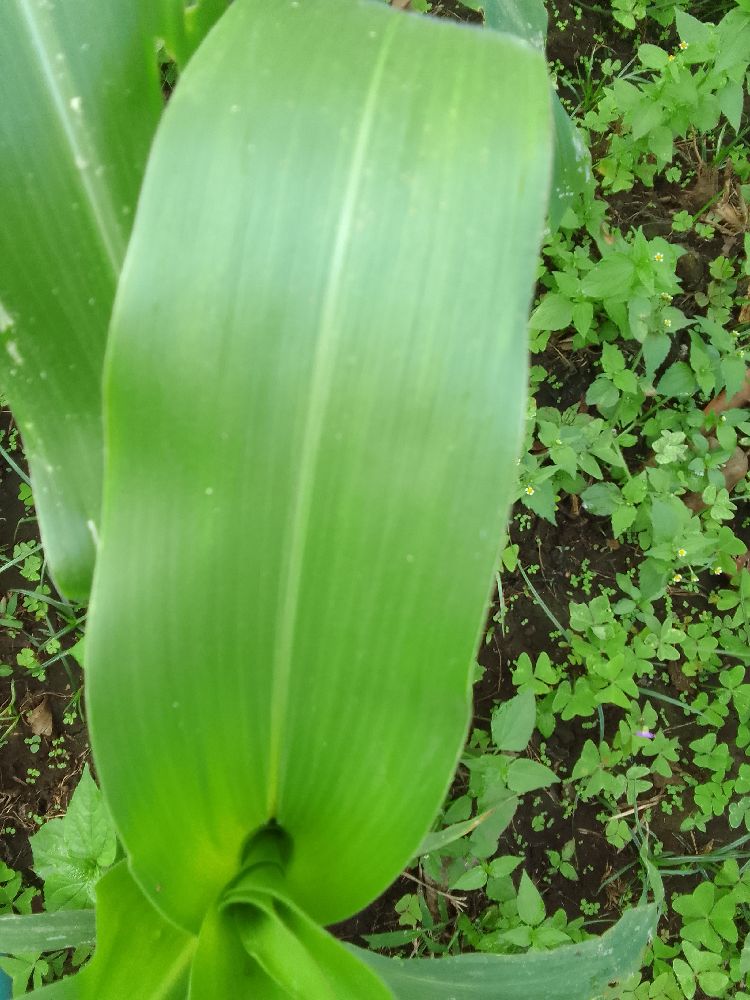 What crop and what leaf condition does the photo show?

maize, healthy
